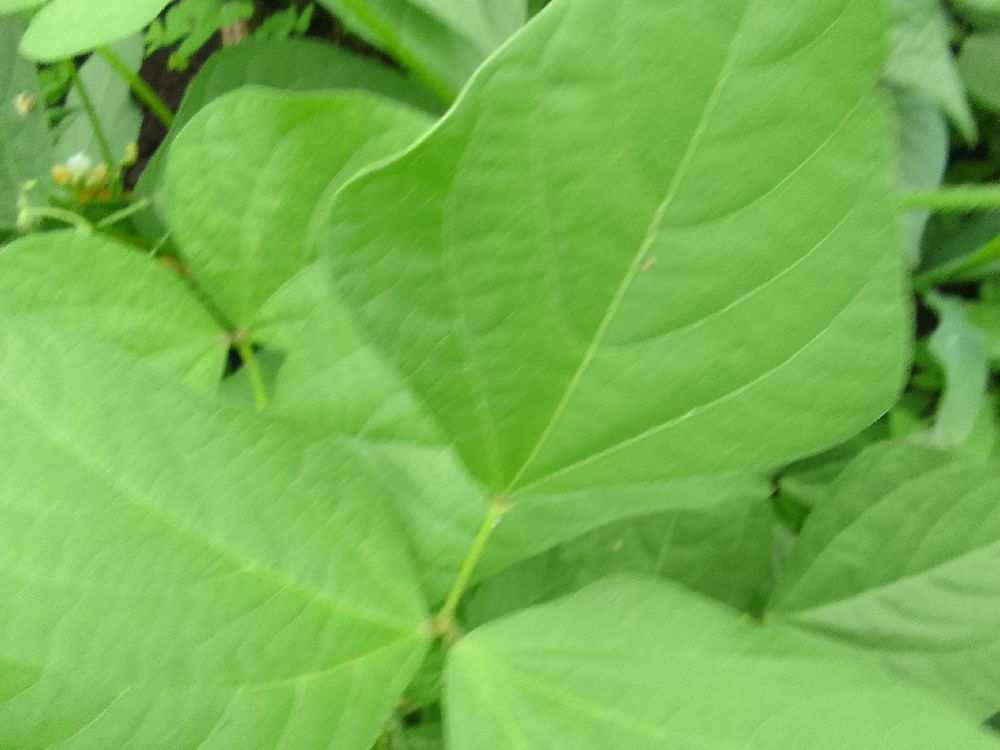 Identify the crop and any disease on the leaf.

common bean, healthy
